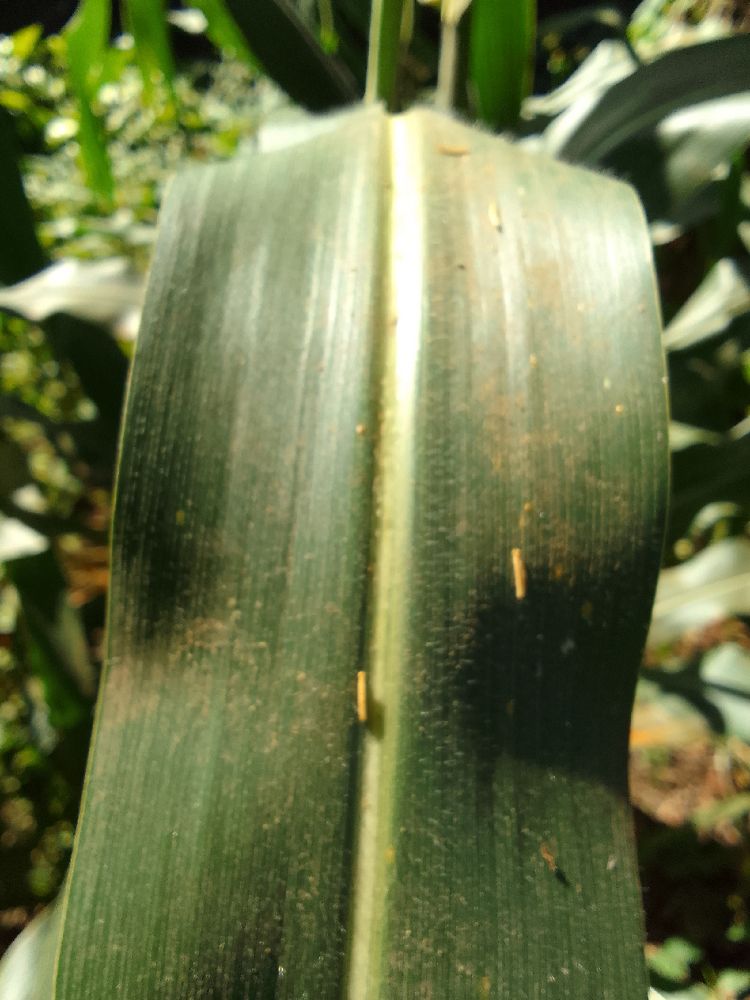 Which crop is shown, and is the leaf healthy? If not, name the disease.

maize, healthy
